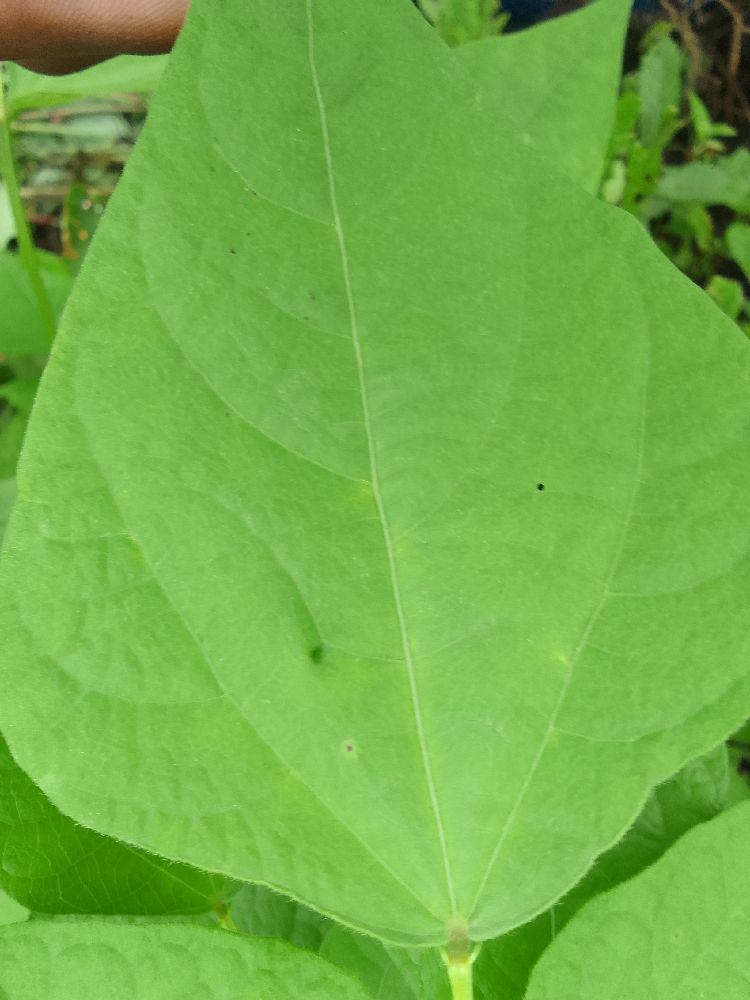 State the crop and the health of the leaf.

common bean, healthy
